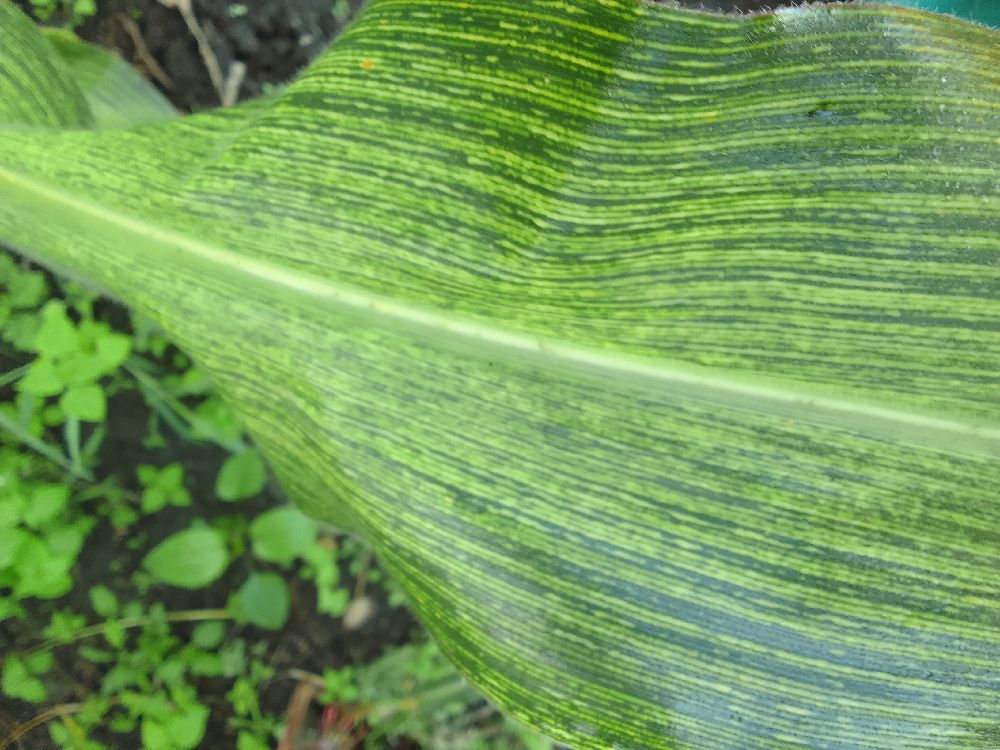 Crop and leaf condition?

maize, maize streak virus
